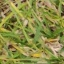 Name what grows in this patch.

grass
